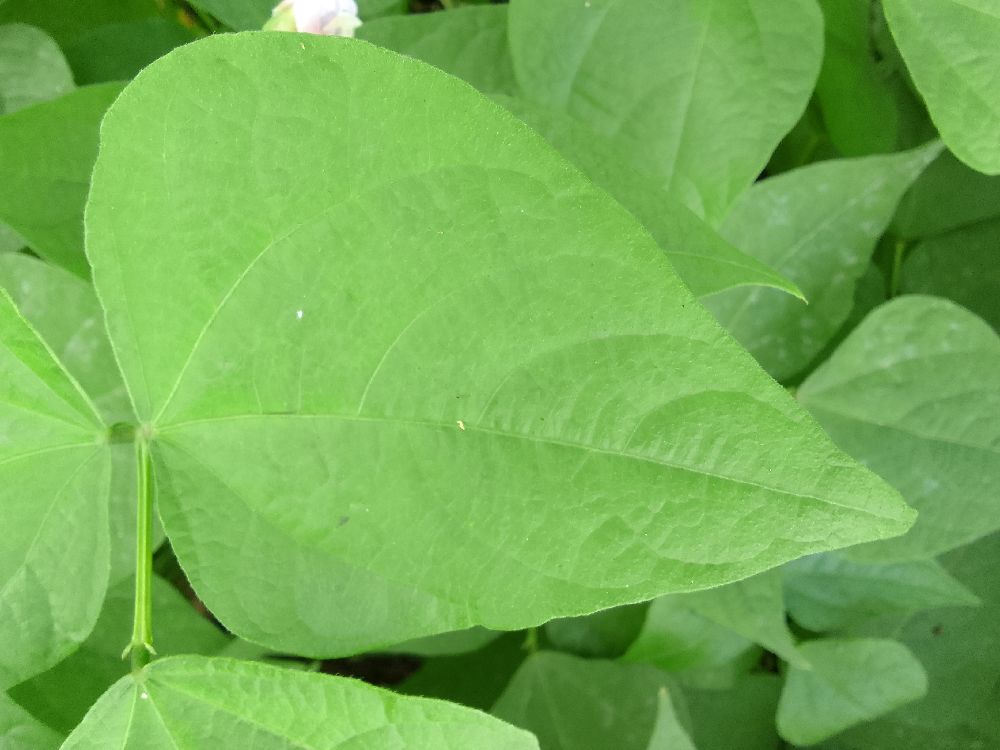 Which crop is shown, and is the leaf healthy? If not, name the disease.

common bean, healthy
